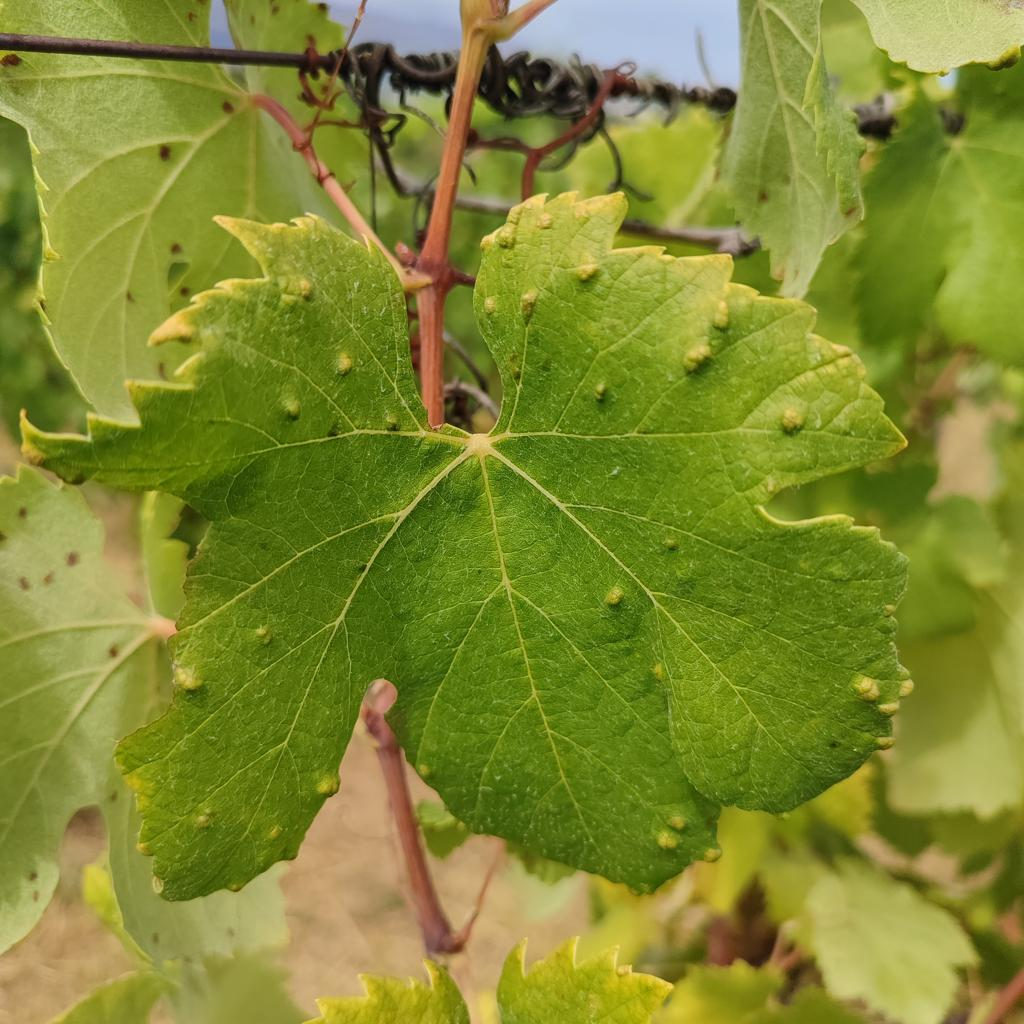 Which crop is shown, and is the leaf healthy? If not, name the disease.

grapevine, erineum mite
